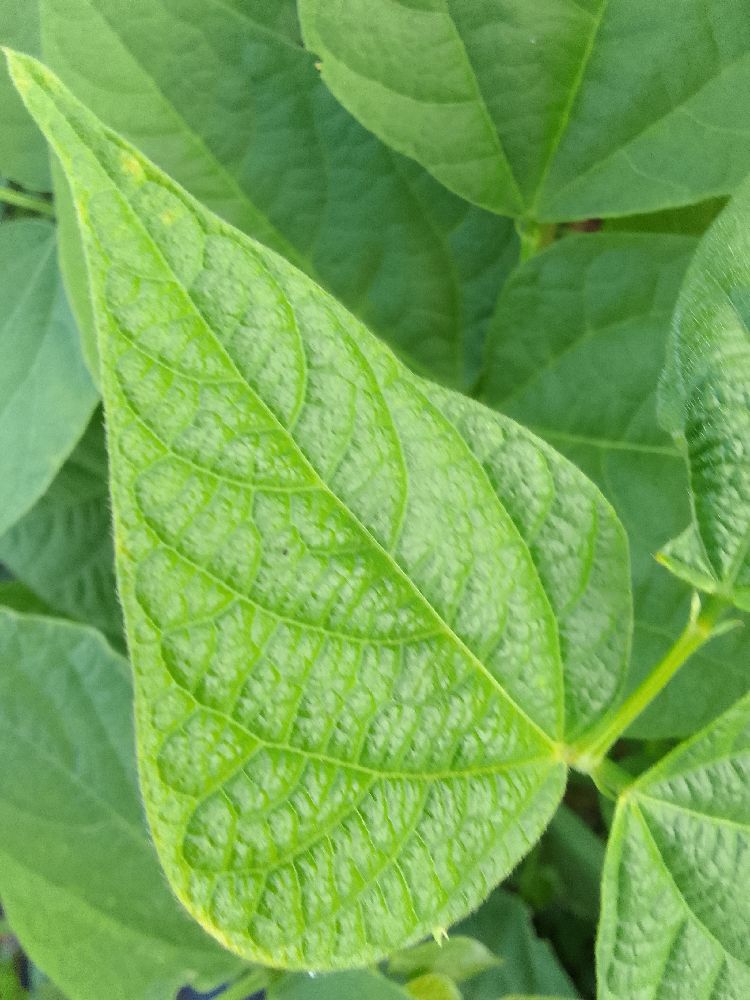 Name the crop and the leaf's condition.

common bean, healthy
